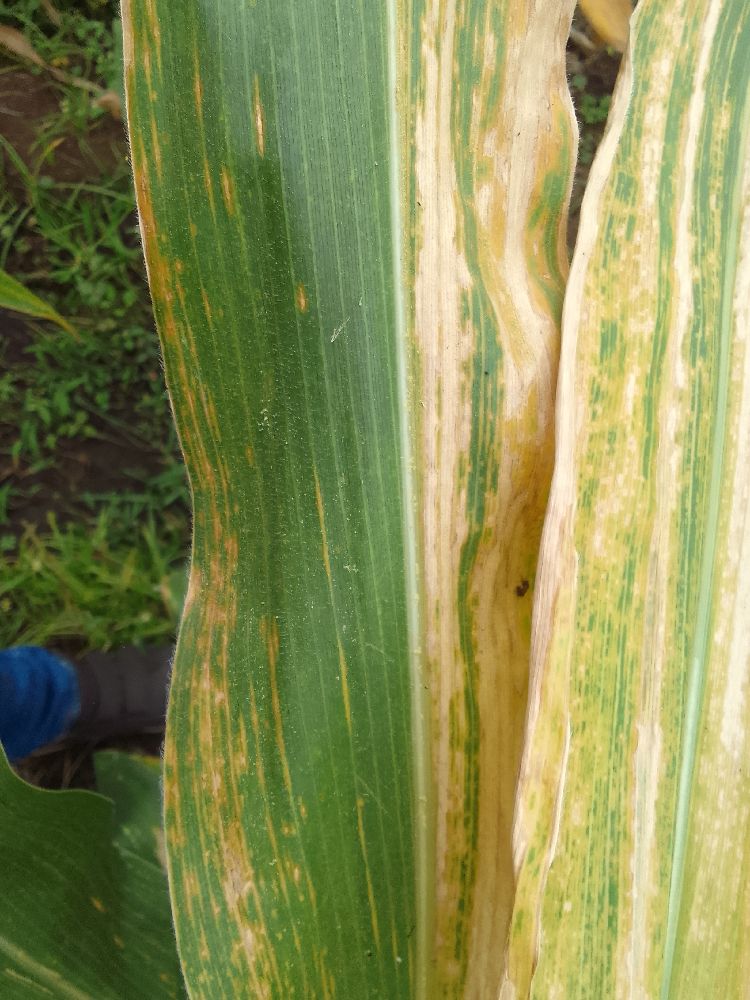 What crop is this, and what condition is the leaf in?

maize, maize lethal necrosis
